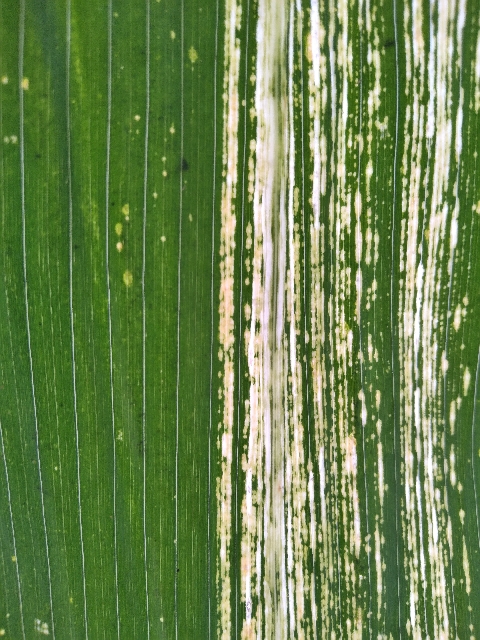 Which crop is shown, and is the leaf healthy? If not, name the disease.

maize, maize streak virus
